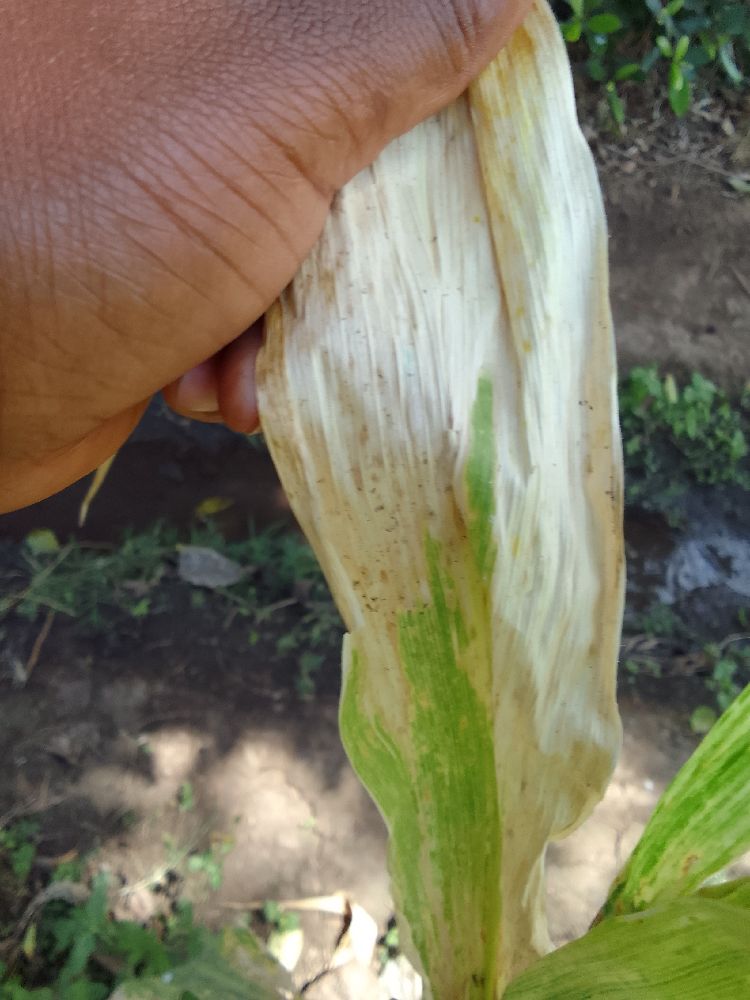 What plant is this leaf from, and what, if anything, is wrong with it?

maize, maize lethal necrosis
